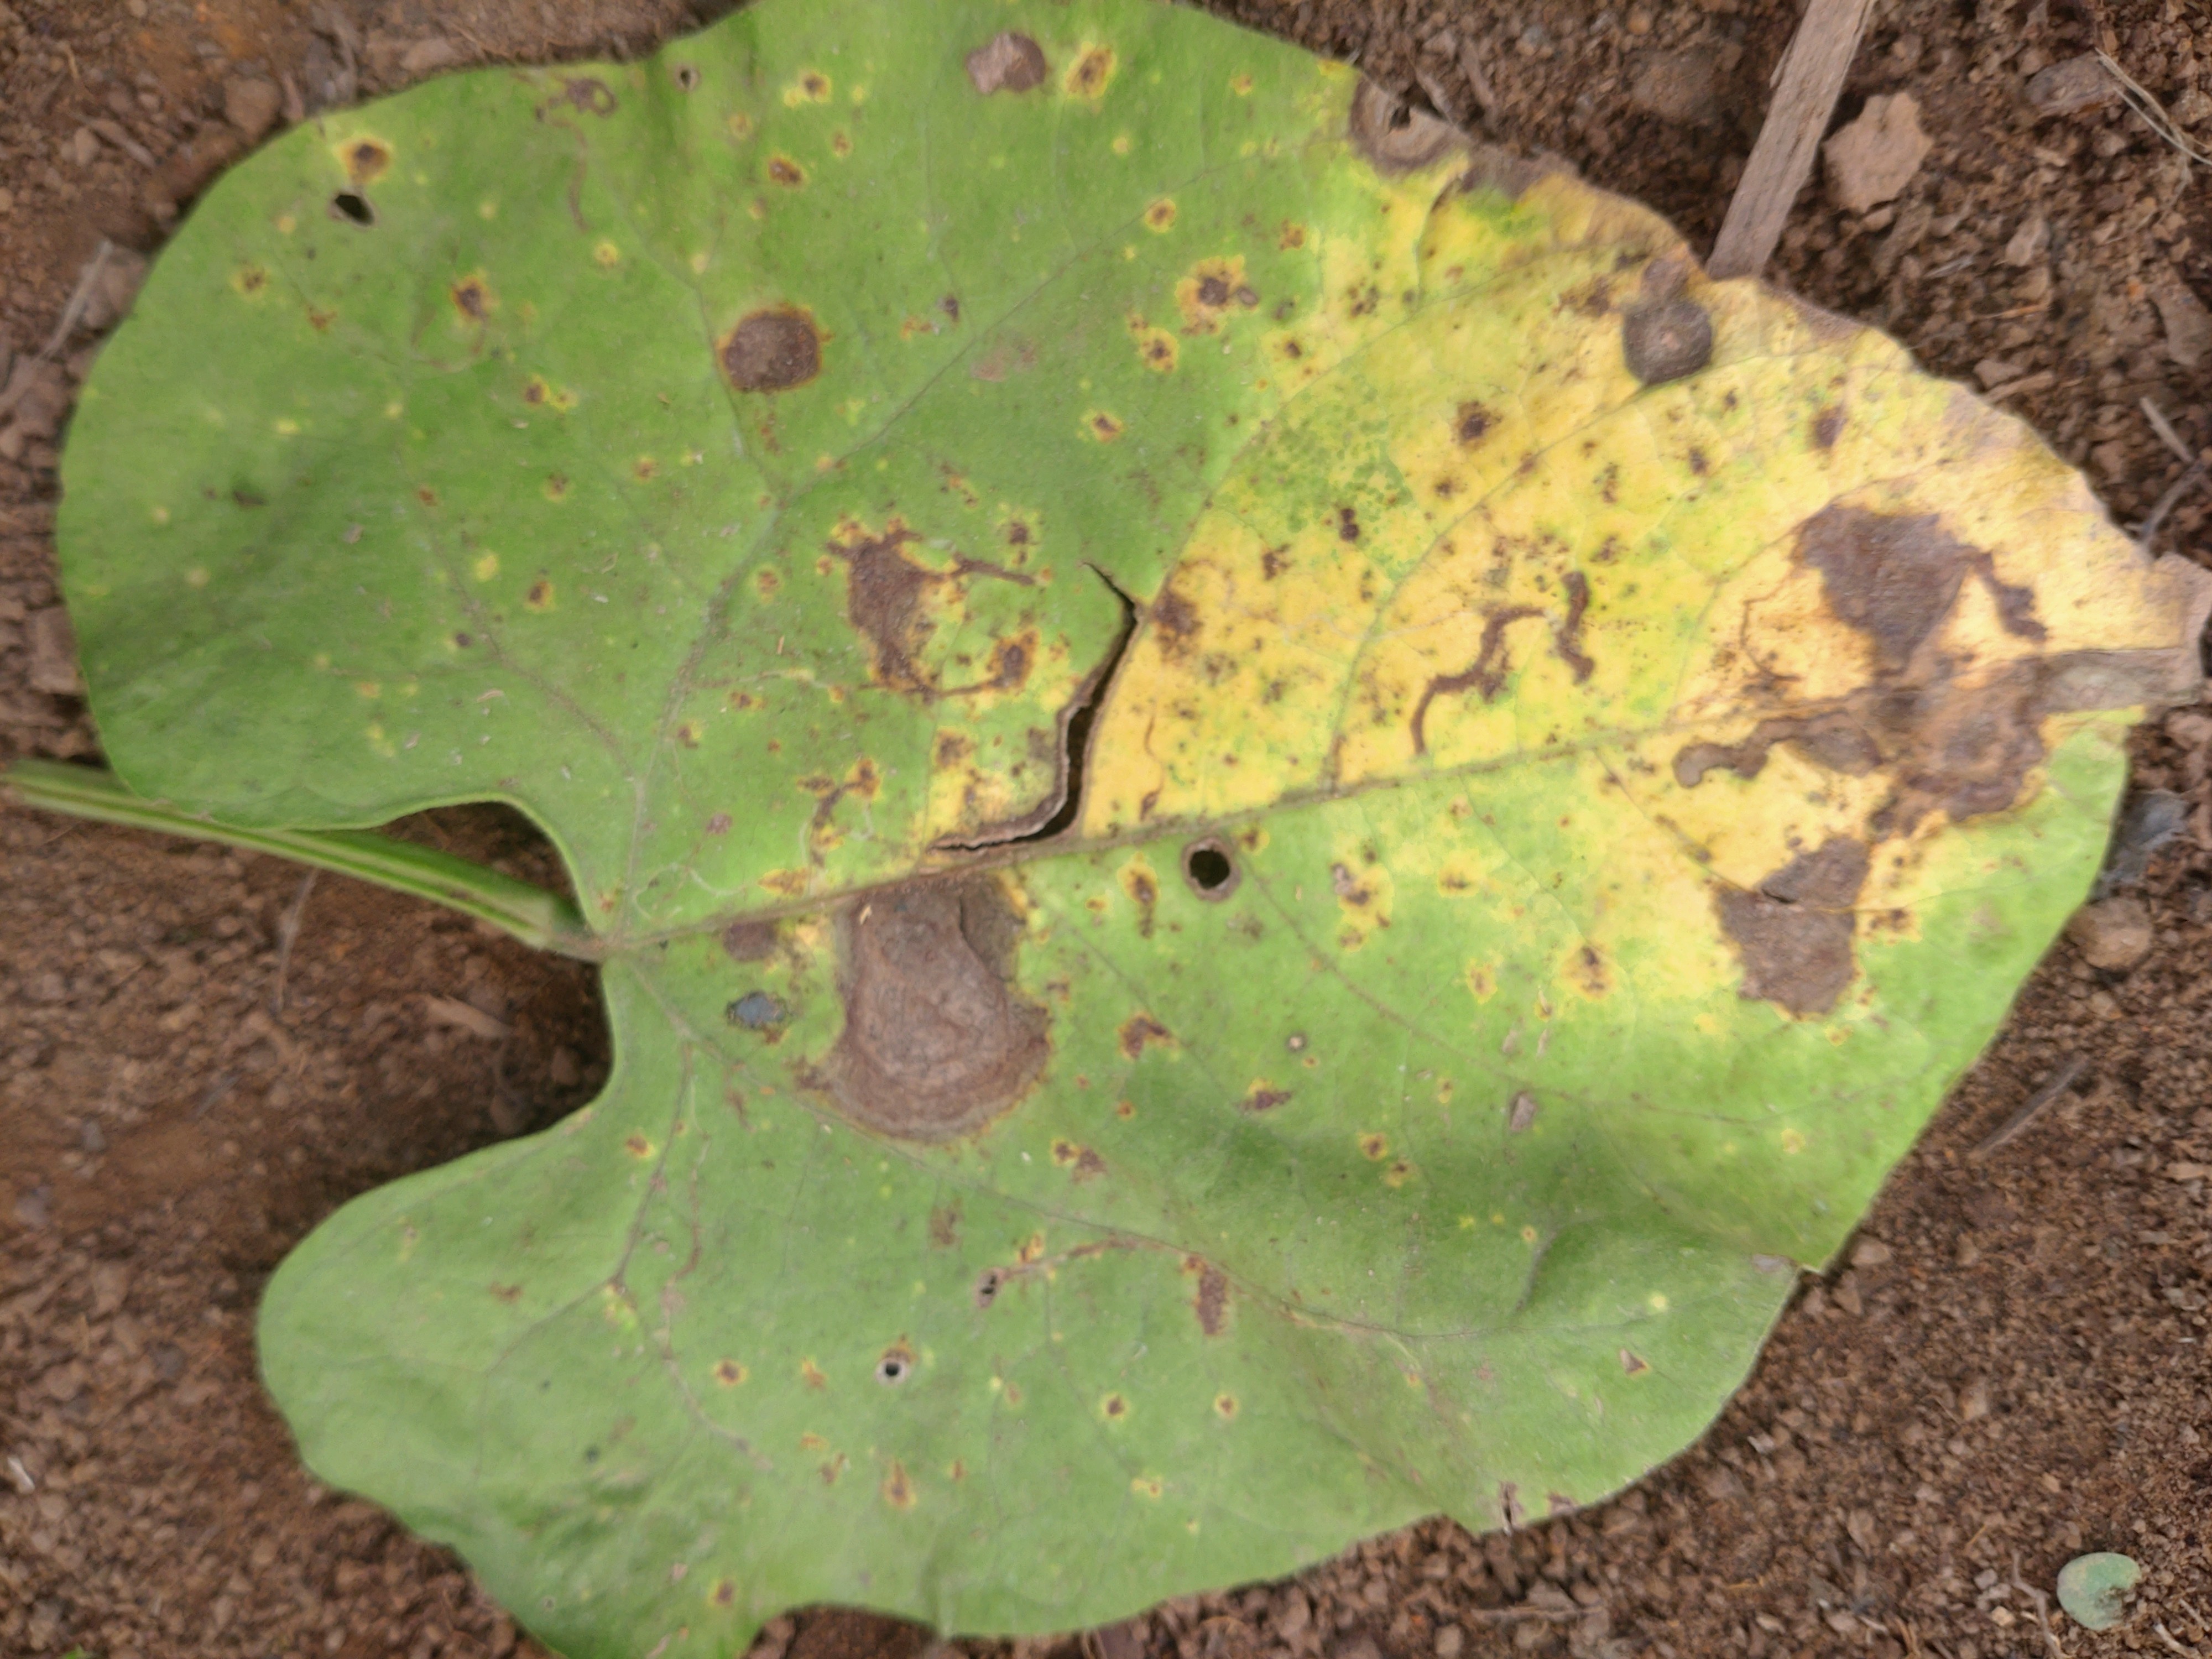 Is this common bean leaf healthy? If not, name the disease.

rust
